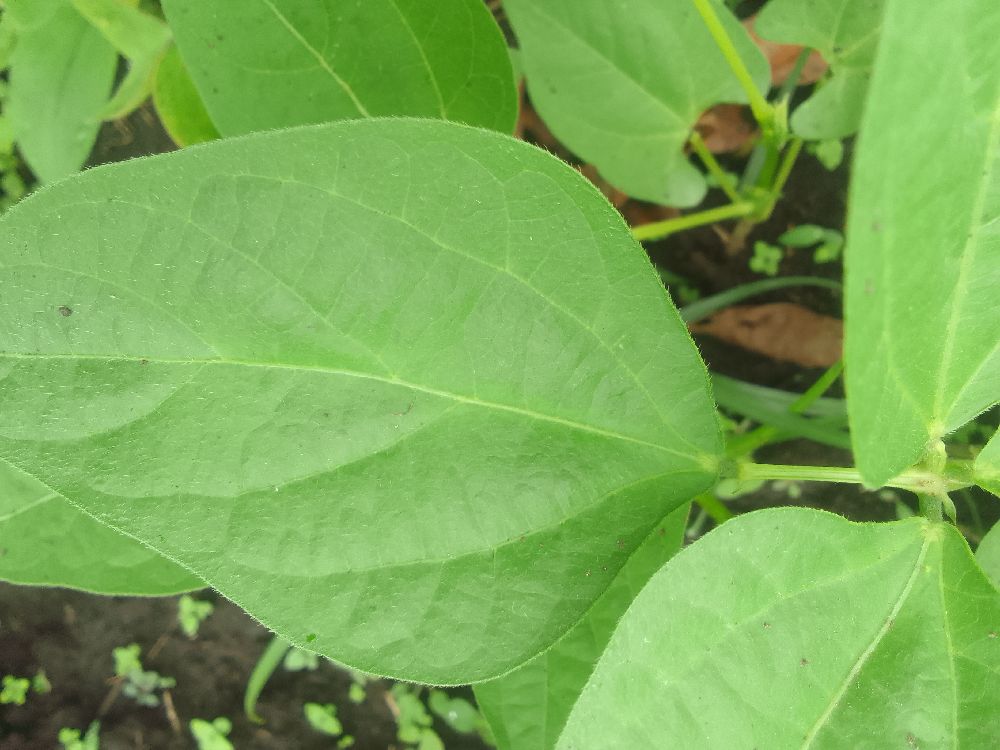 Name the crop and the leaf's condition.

common bean, healthy
